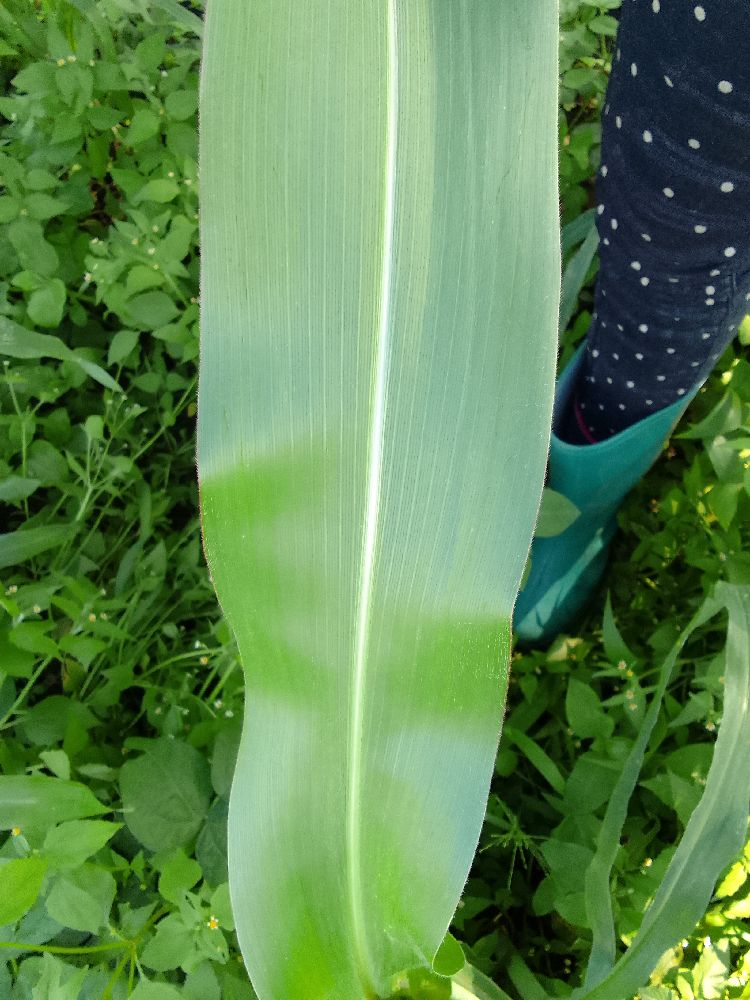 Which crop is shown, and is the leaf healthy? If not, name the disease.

maize, healthy
